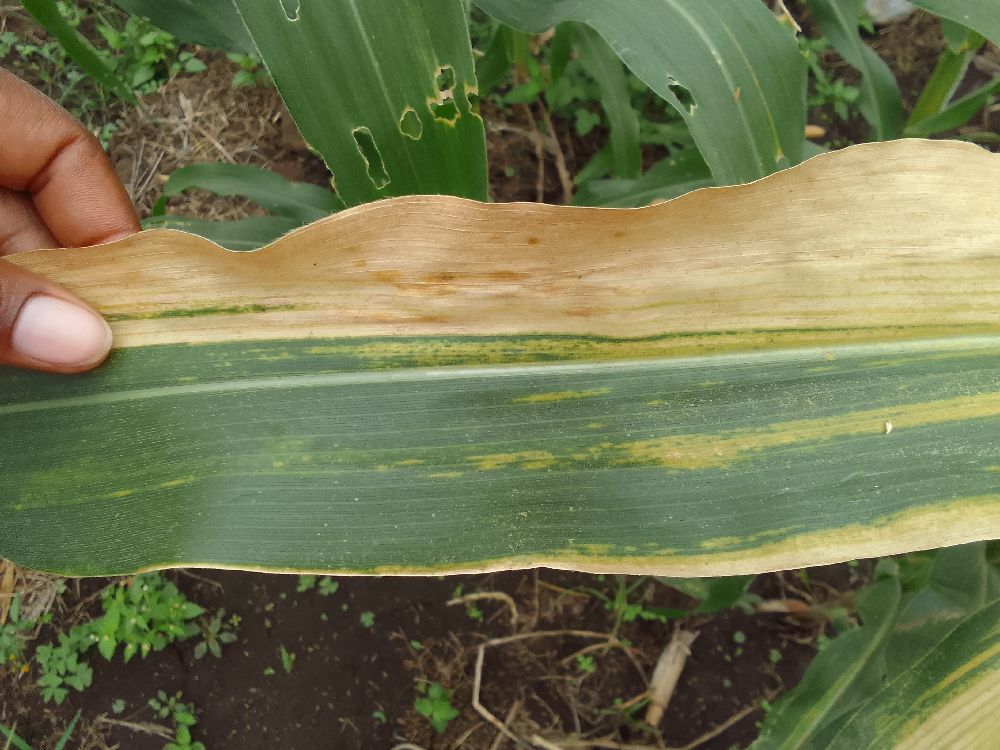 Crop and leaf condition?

maize, maize lethal necrosis
